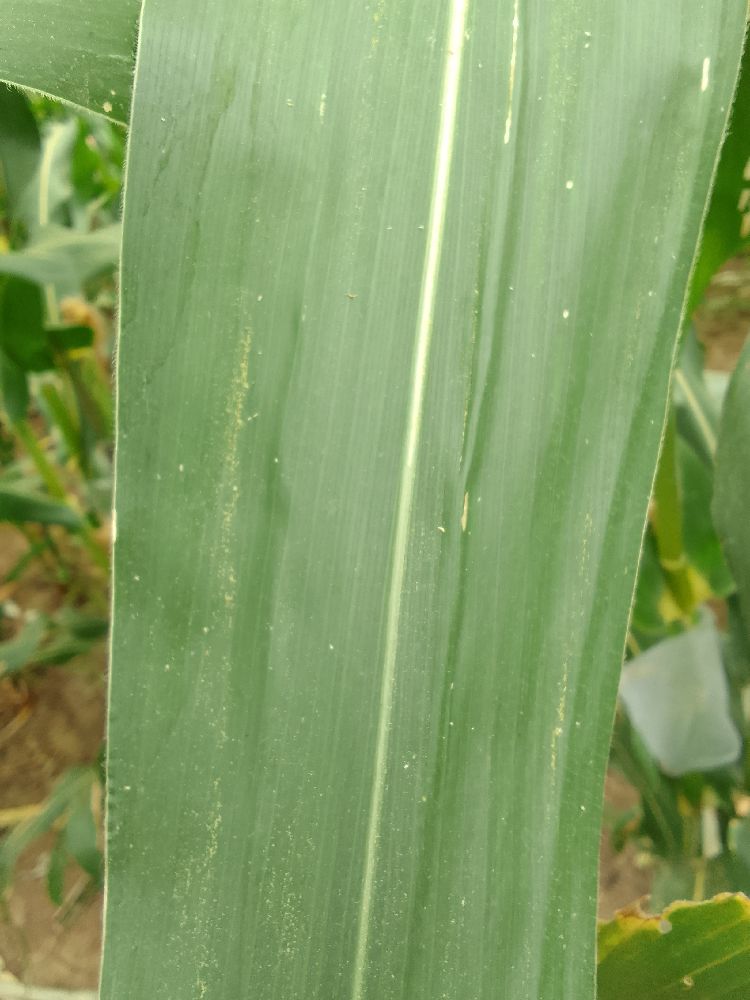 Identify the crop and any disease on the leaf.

maize, healthy
